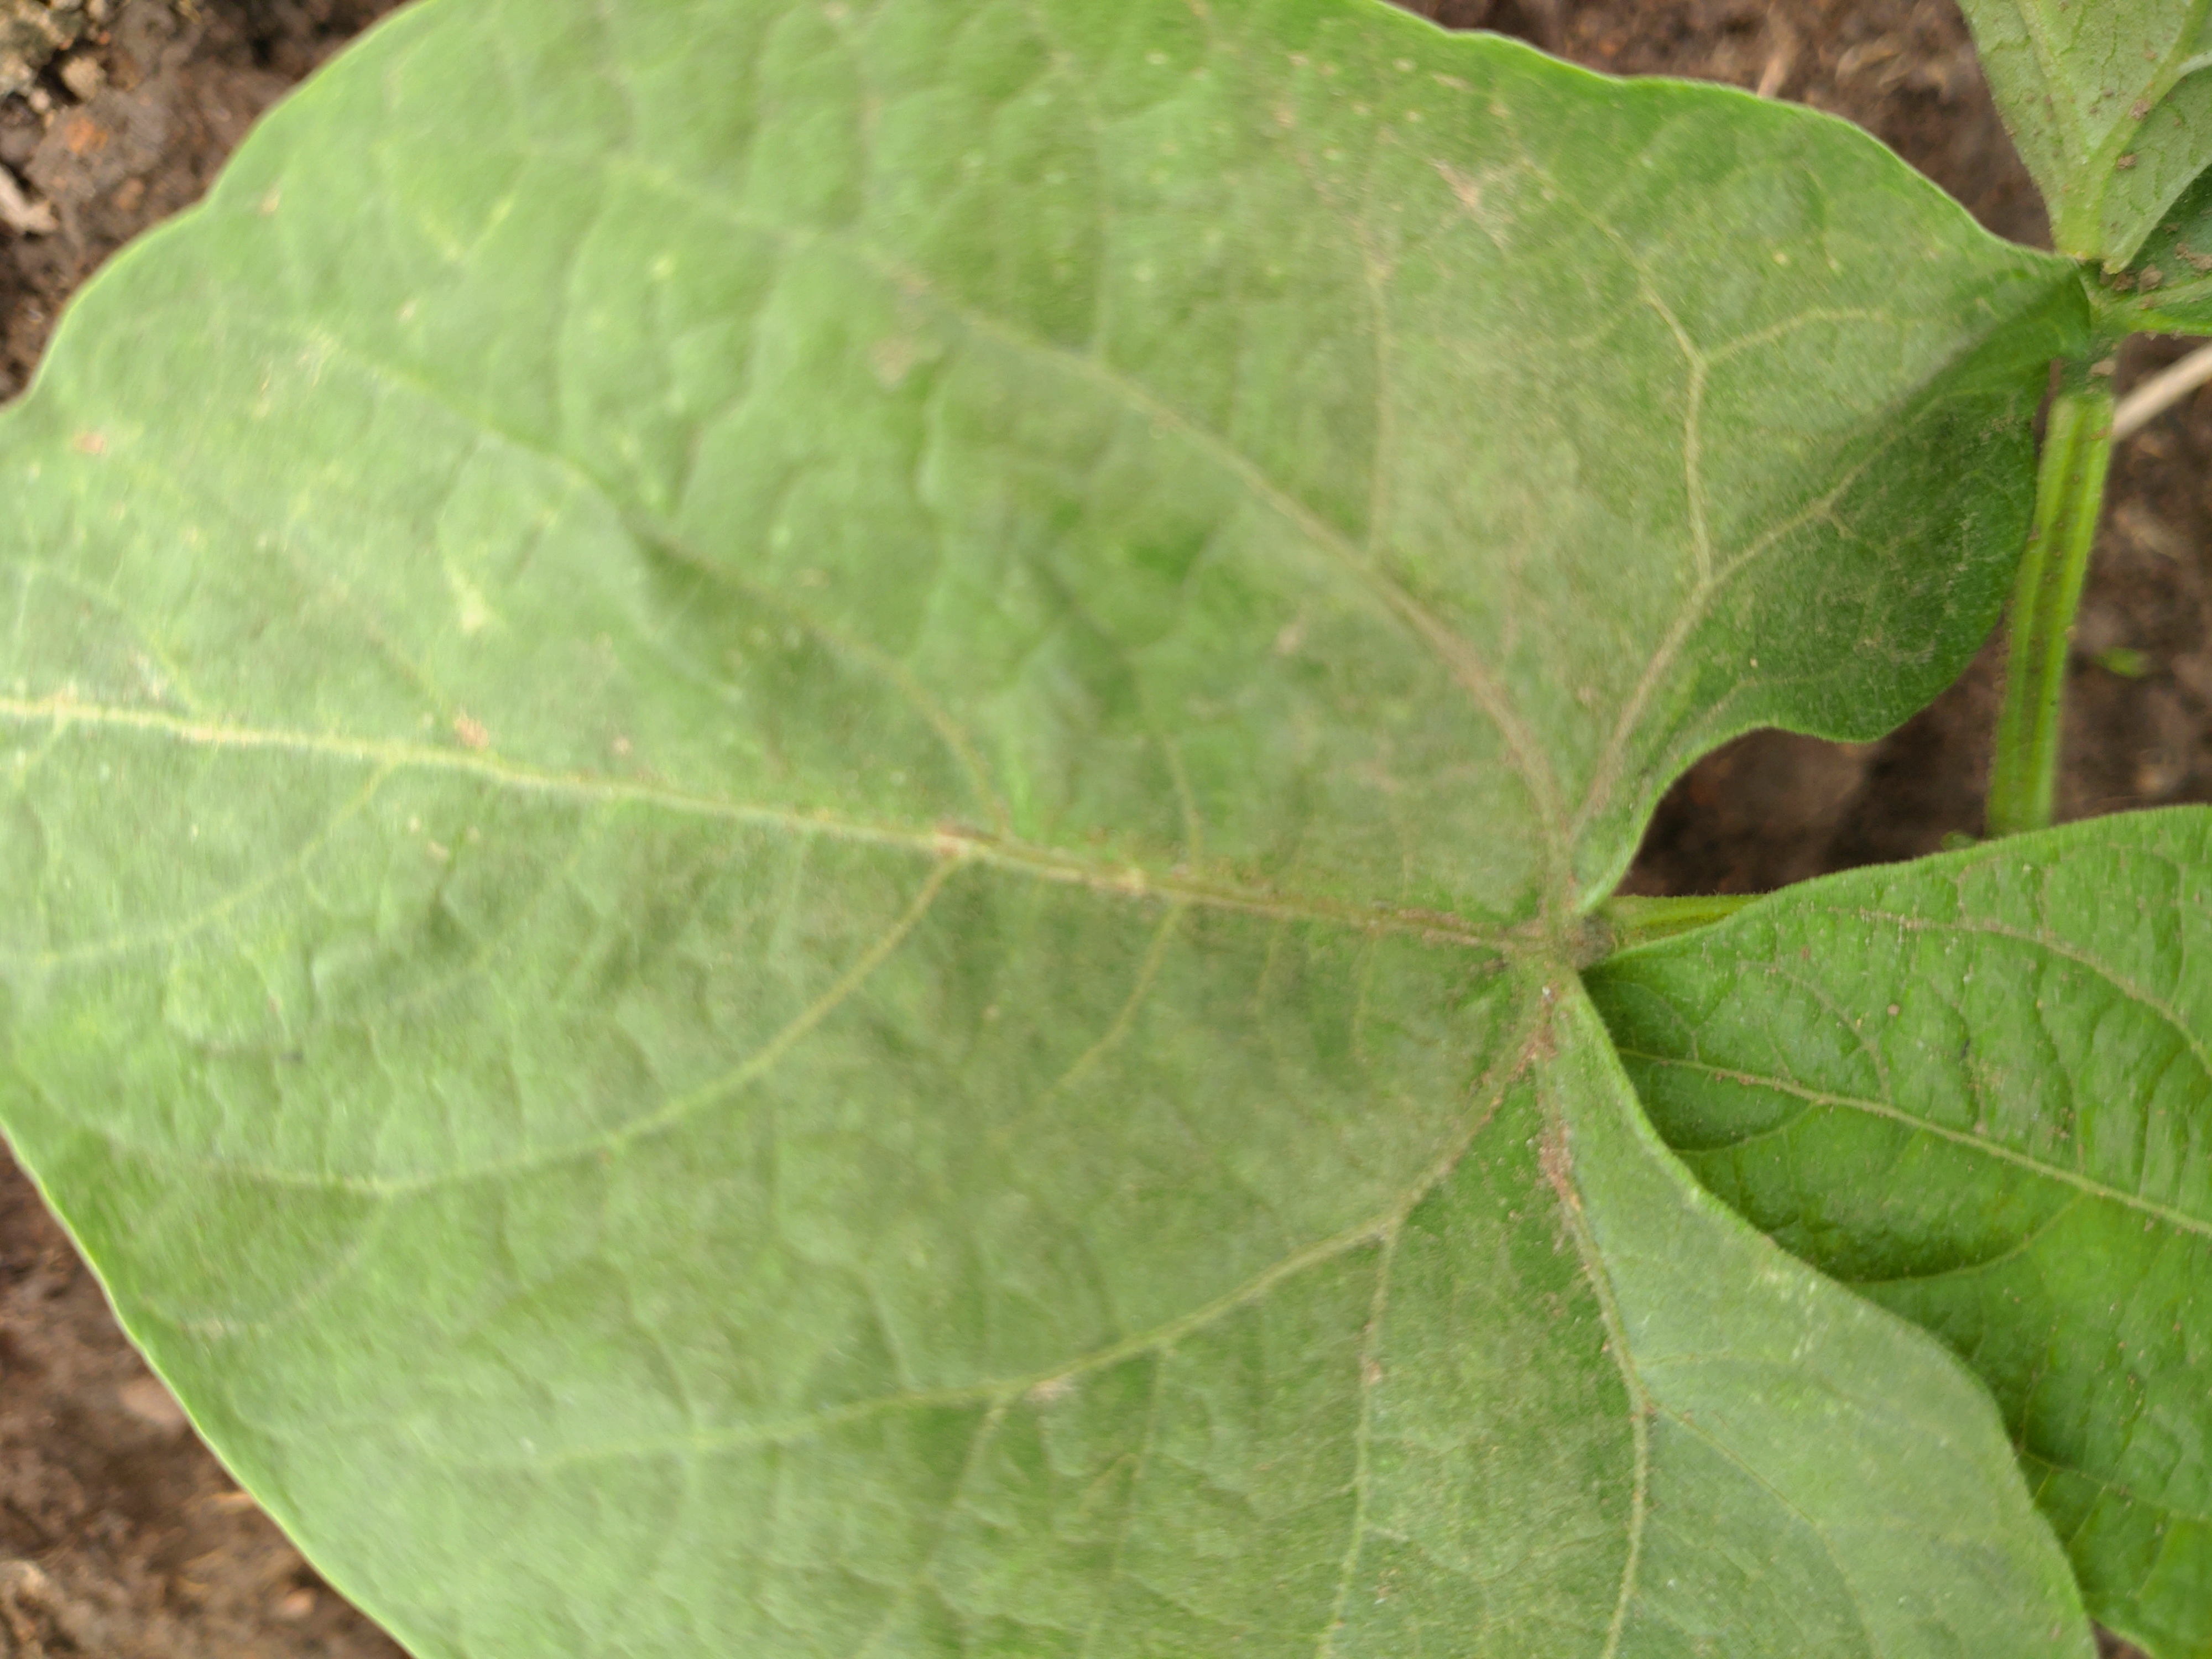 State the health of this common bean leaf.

healthy
